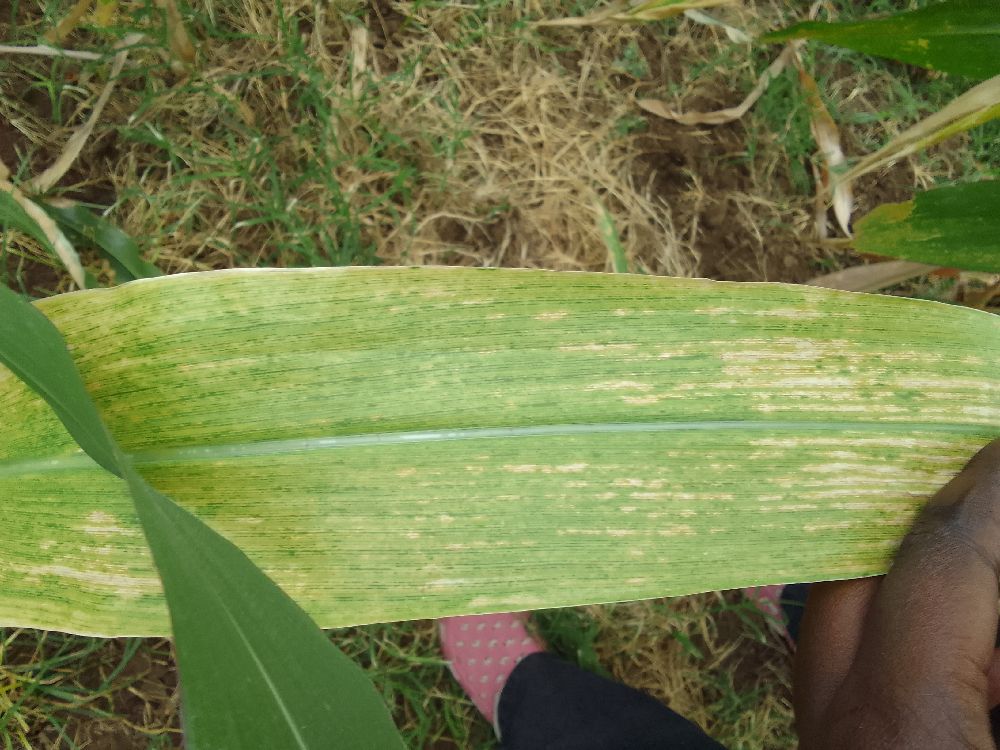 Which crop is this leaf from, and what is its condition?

maize, maize lethal necrosis
